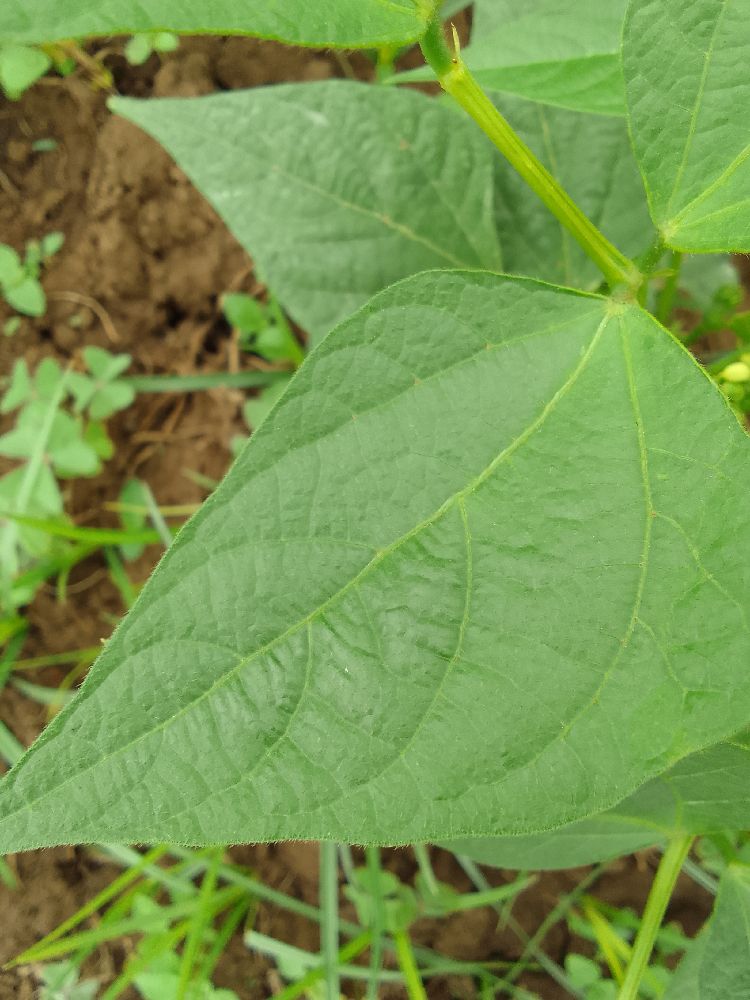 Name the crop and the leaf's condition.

common bean, healthy
